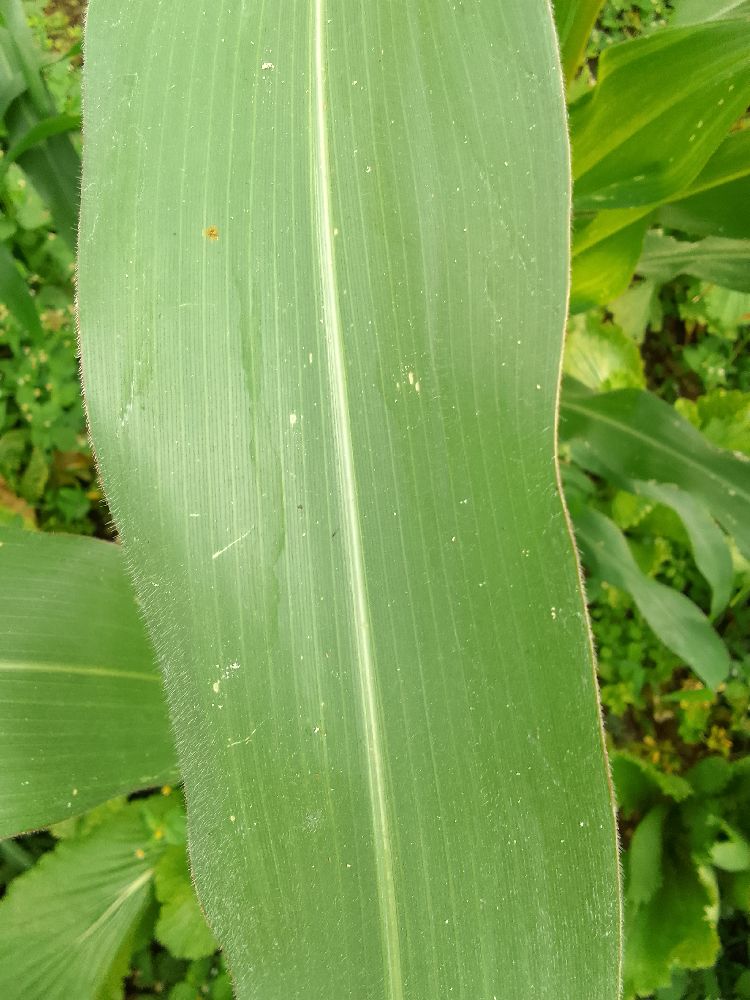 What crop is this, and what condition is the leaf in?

maize, healthy
